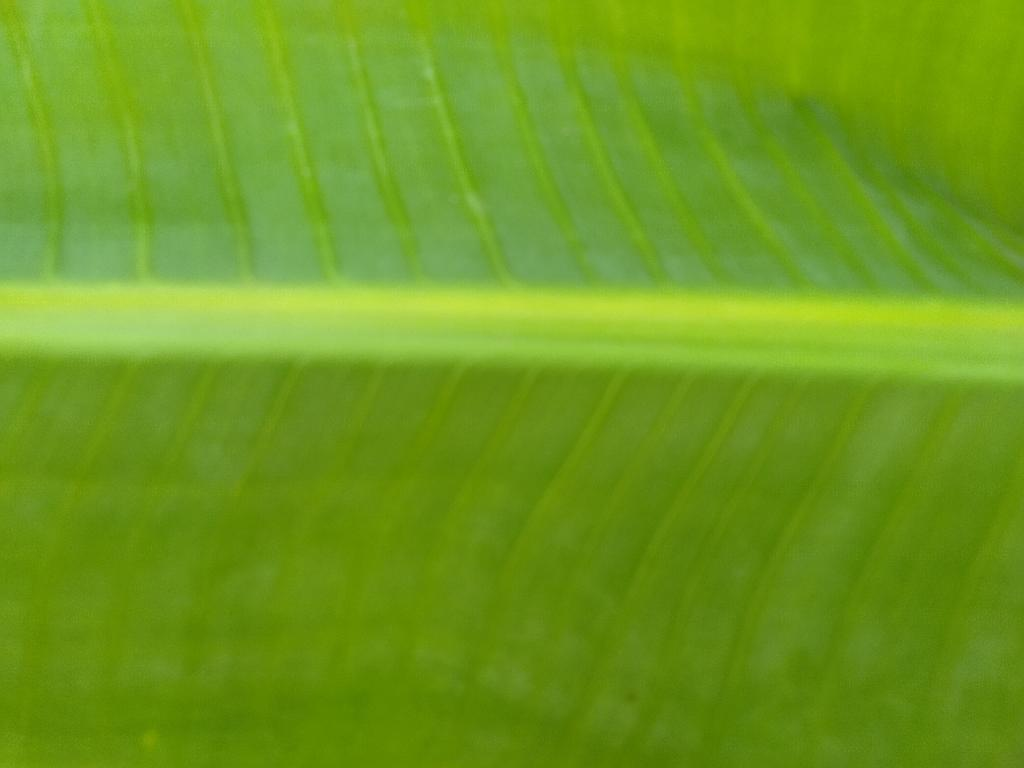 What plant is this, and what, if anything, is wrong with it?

banana, healthy
